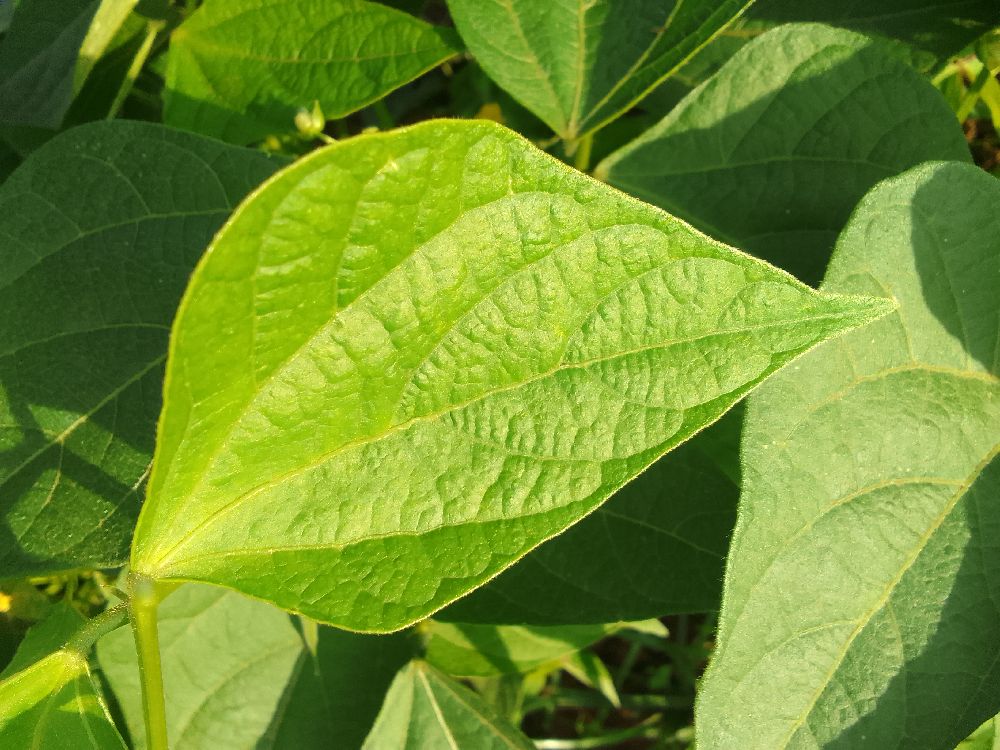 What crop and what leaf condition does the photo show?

common bean, healthy
